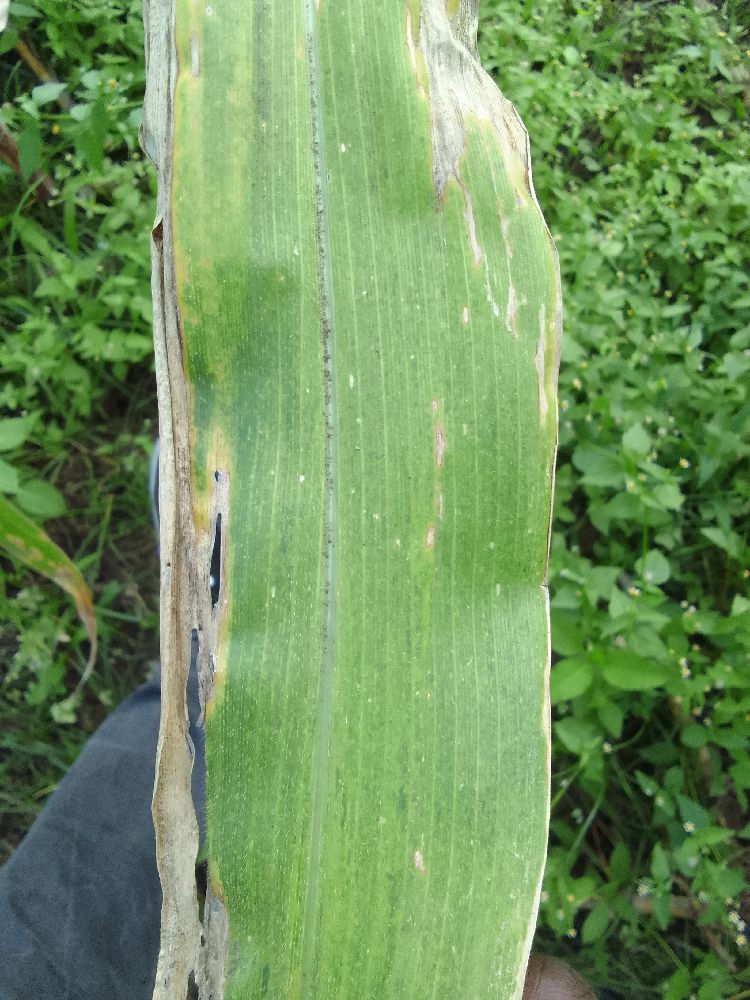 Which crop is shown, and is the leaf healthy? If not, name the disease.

maize, maize lethal necrosis
